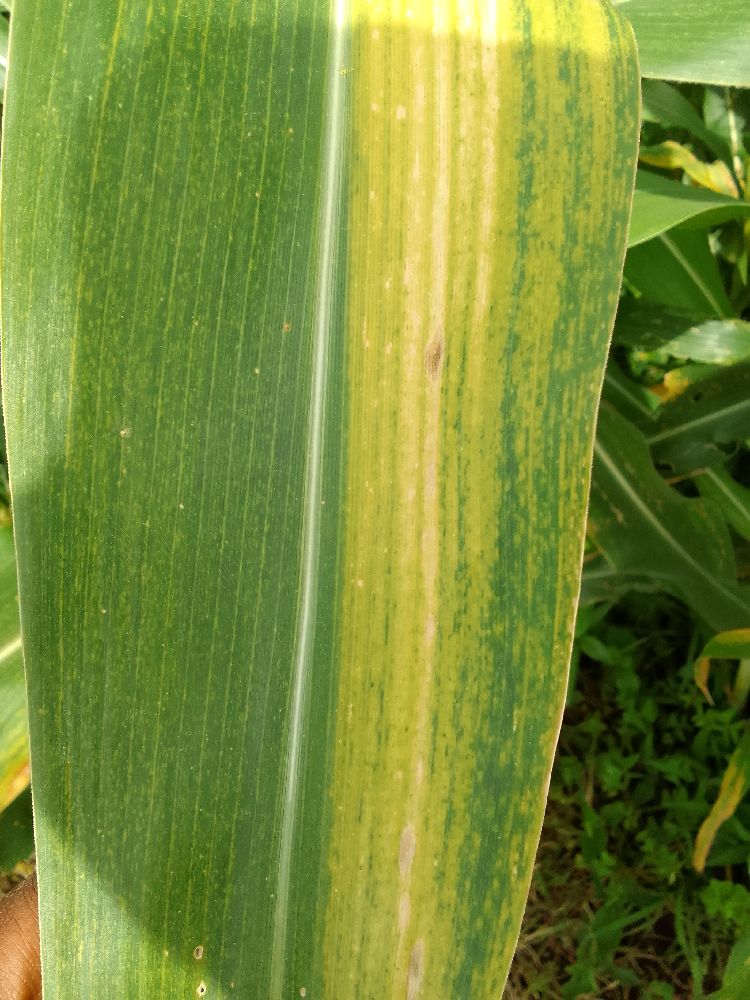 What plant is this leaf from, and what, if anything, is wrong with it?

maize, maize lethal necrosis
